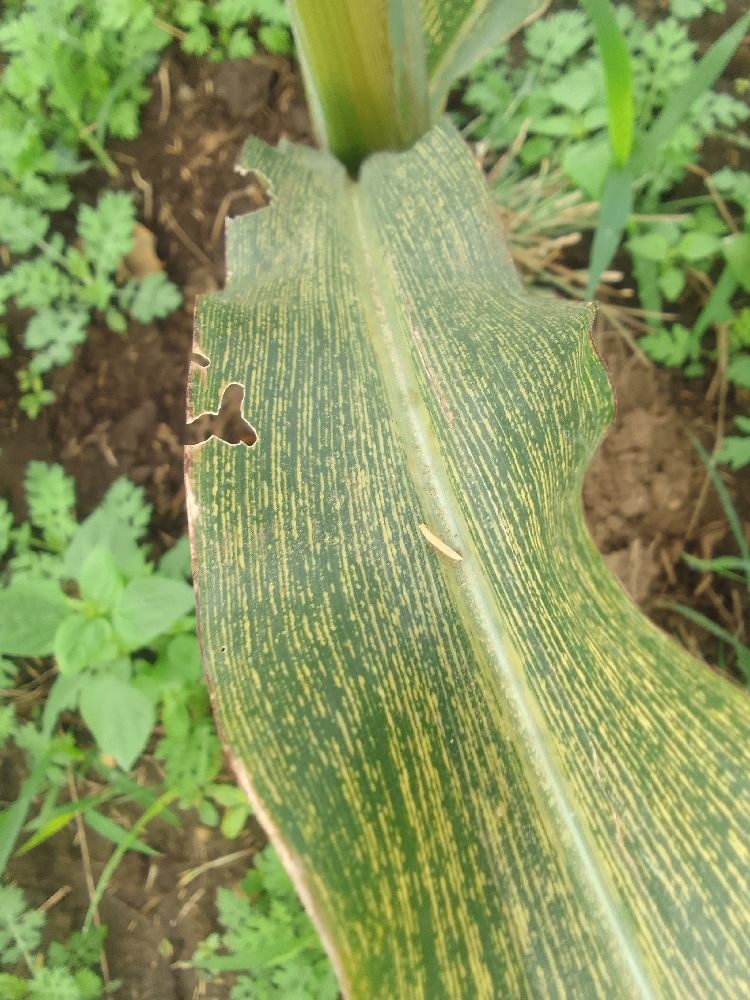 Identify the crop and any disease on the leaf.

maize, maize streak virus
